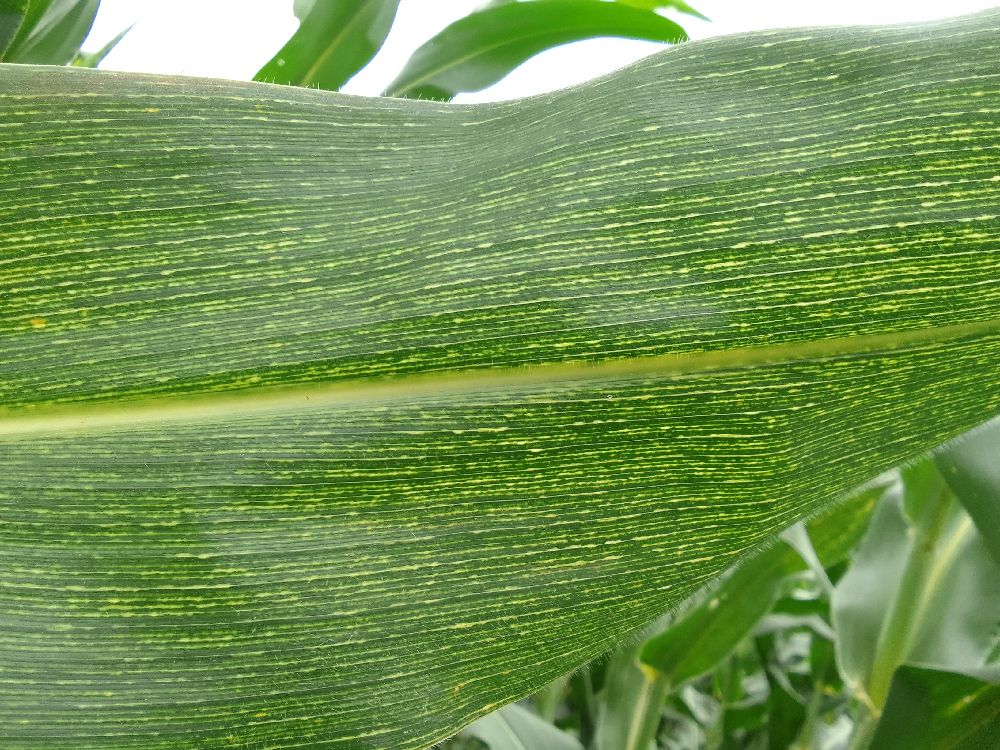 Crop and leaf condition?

maize, maize streak virus
